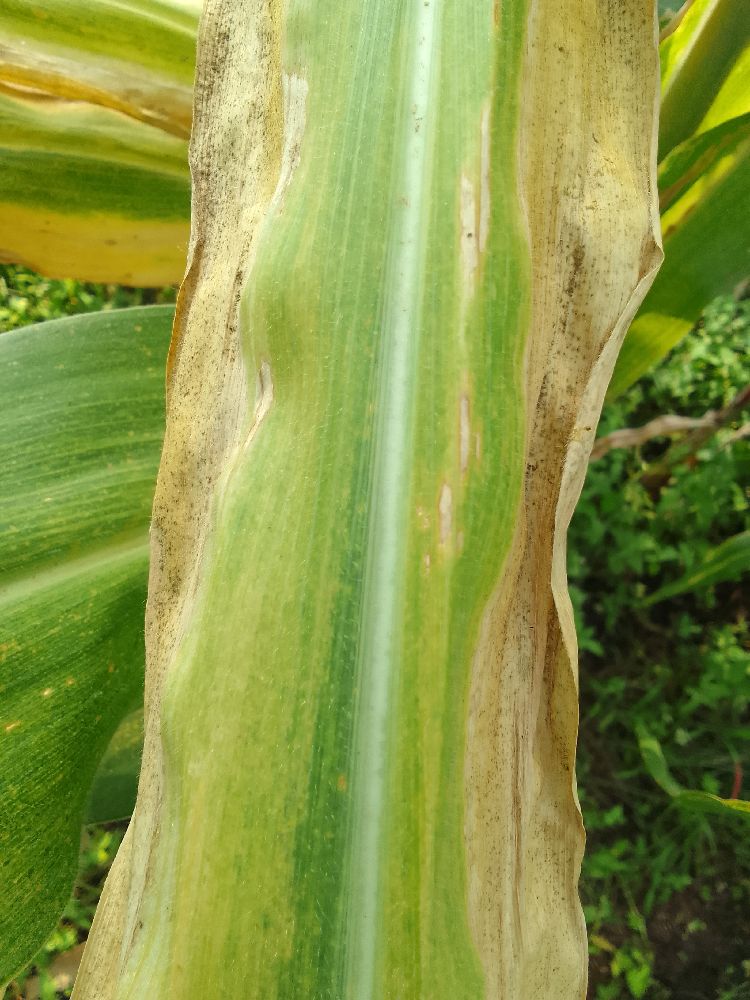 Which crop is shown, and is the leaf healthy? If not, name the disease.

maize, maize lethal necrosis
